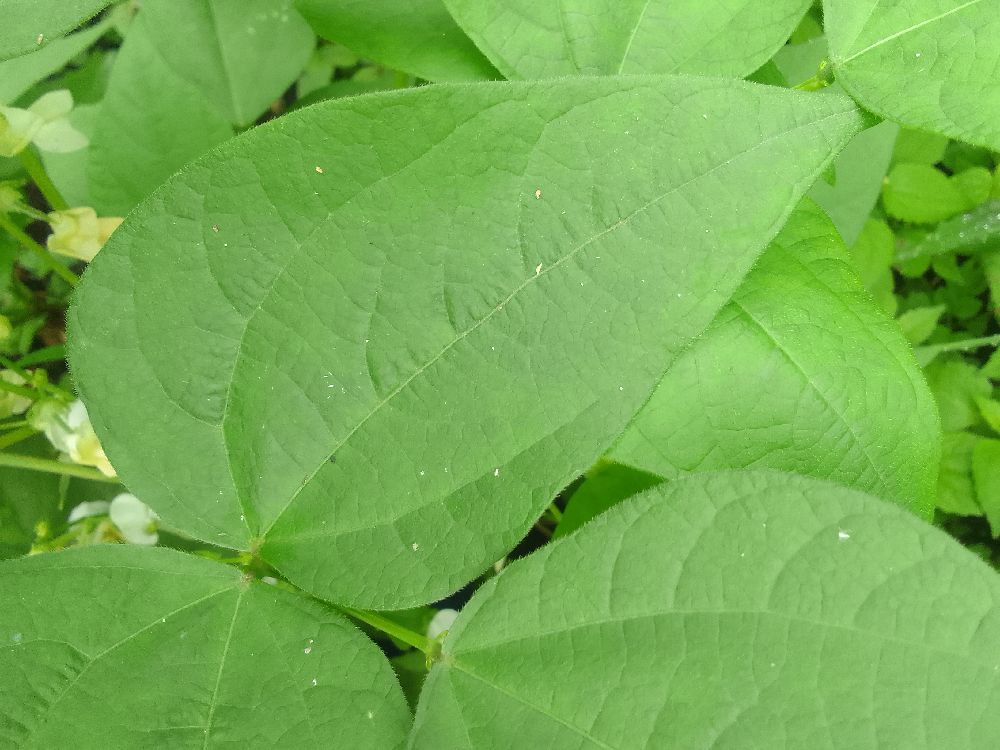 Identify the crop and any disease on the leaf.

common bean, healthy
